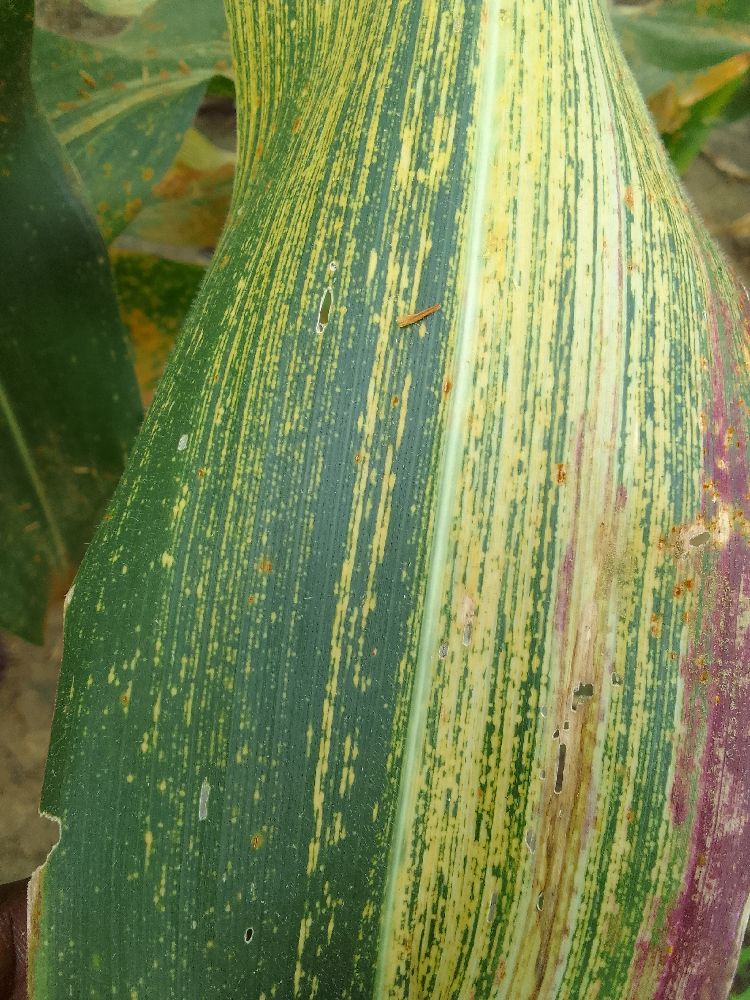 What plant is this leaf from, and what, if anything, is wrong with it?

maize, maize streak virus
